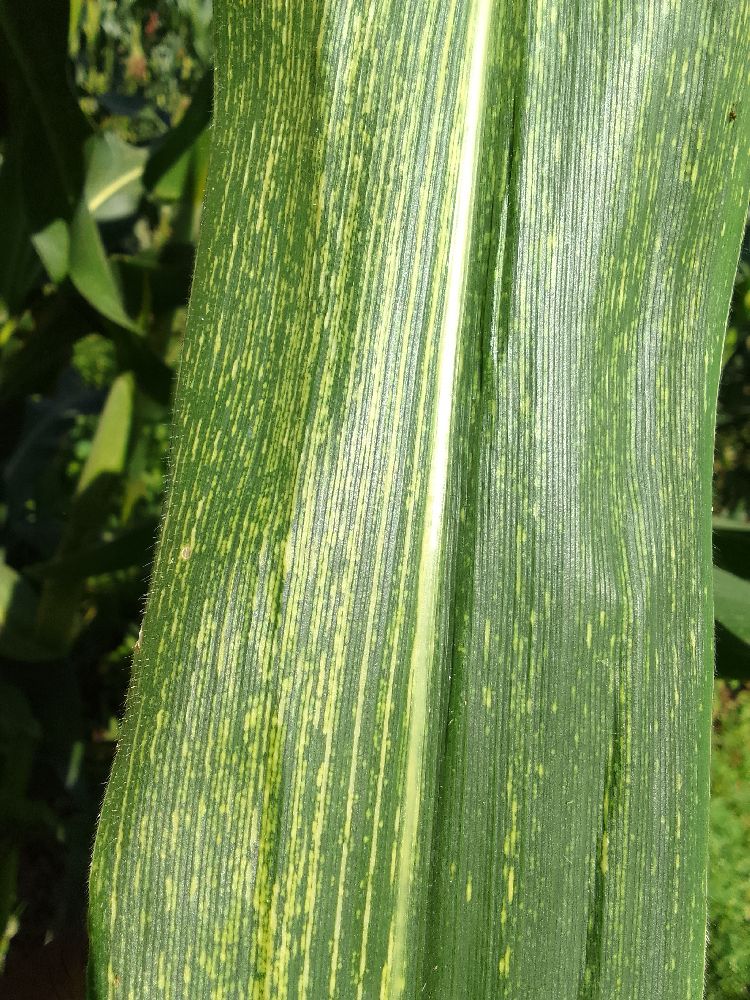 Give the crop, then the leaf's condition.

maize, maize streak virus
